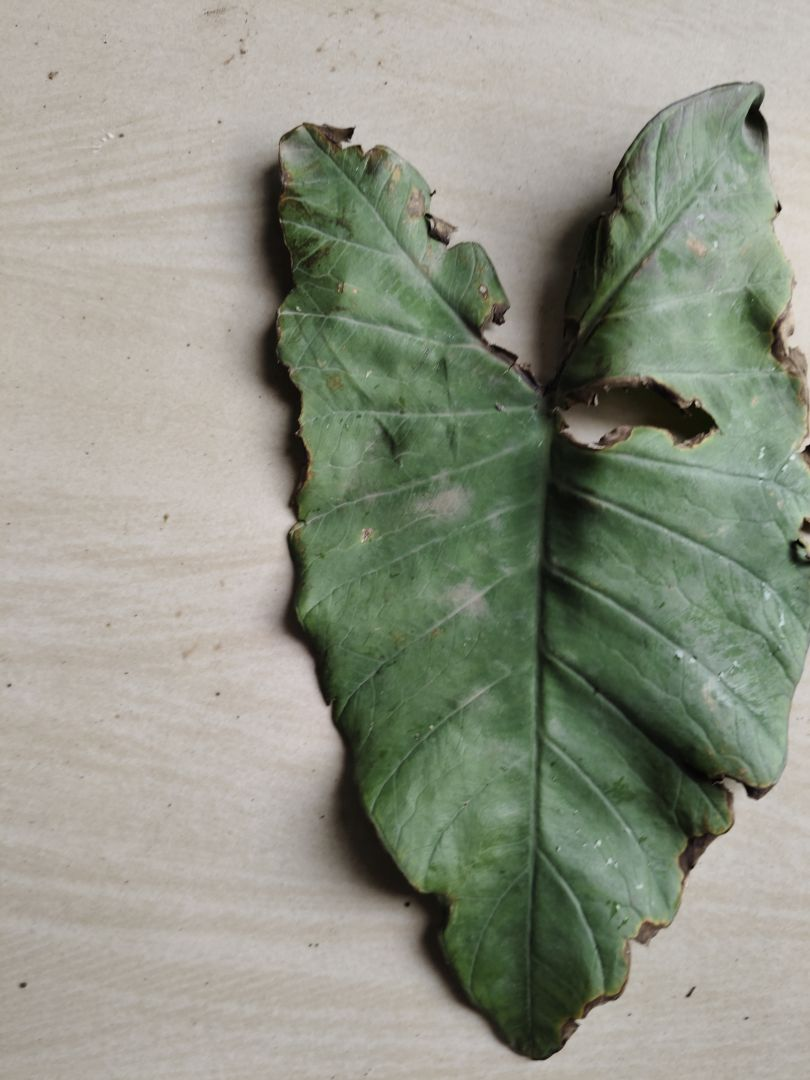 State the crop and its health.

taro, leaf blight
